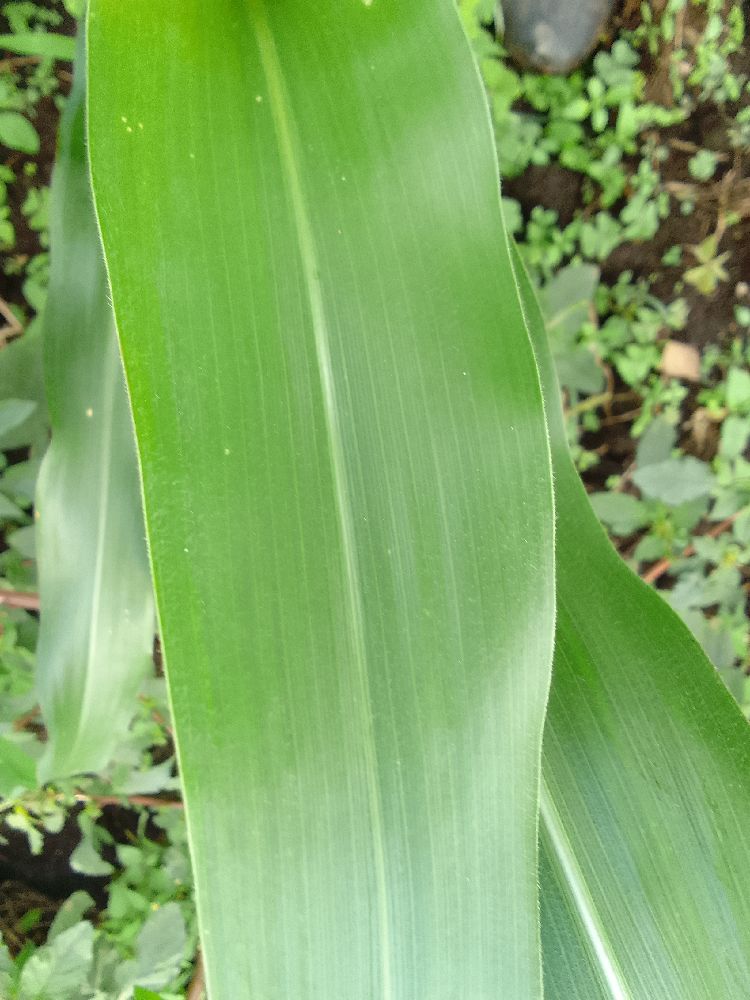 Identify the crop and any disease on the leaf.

maize, healthy
